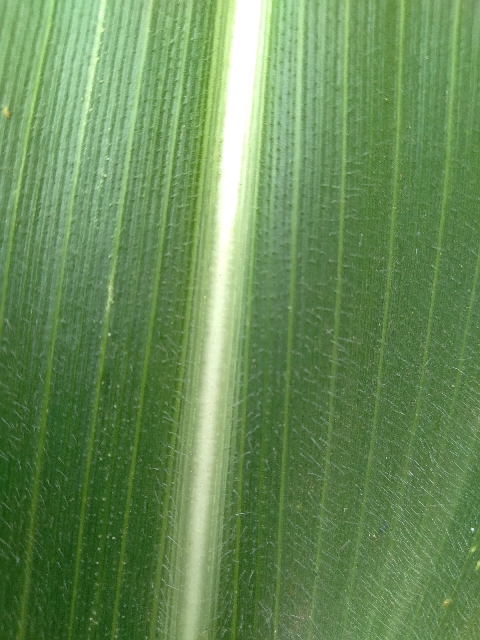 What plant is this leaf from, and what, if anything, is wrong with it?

maize, healthy
